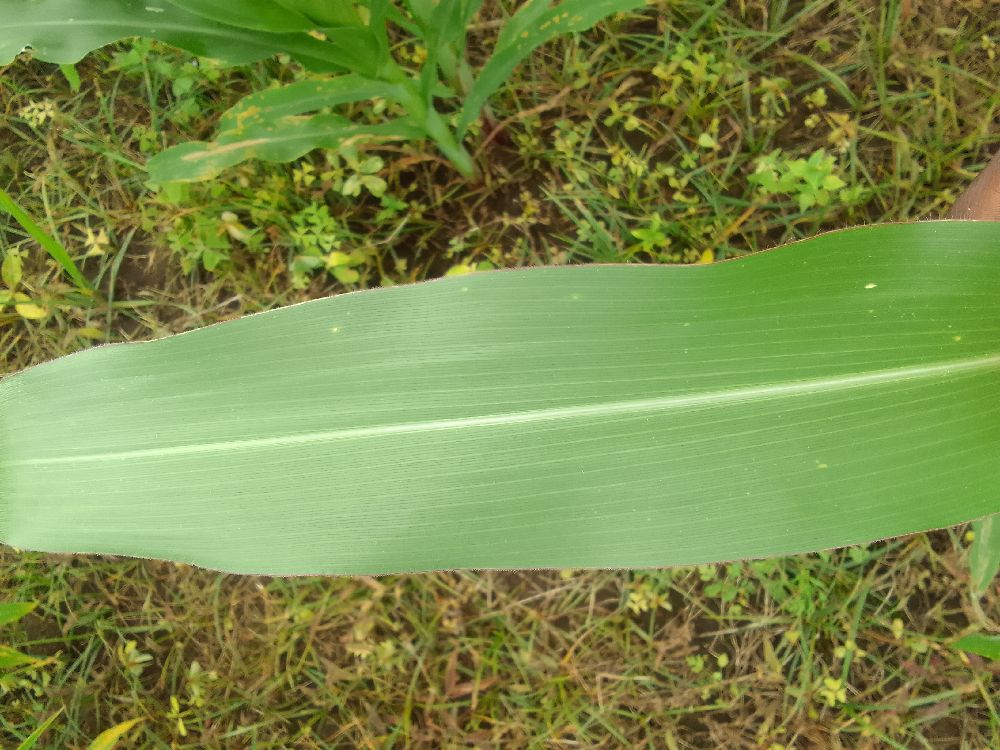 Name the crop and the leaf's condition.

maize, healthy
